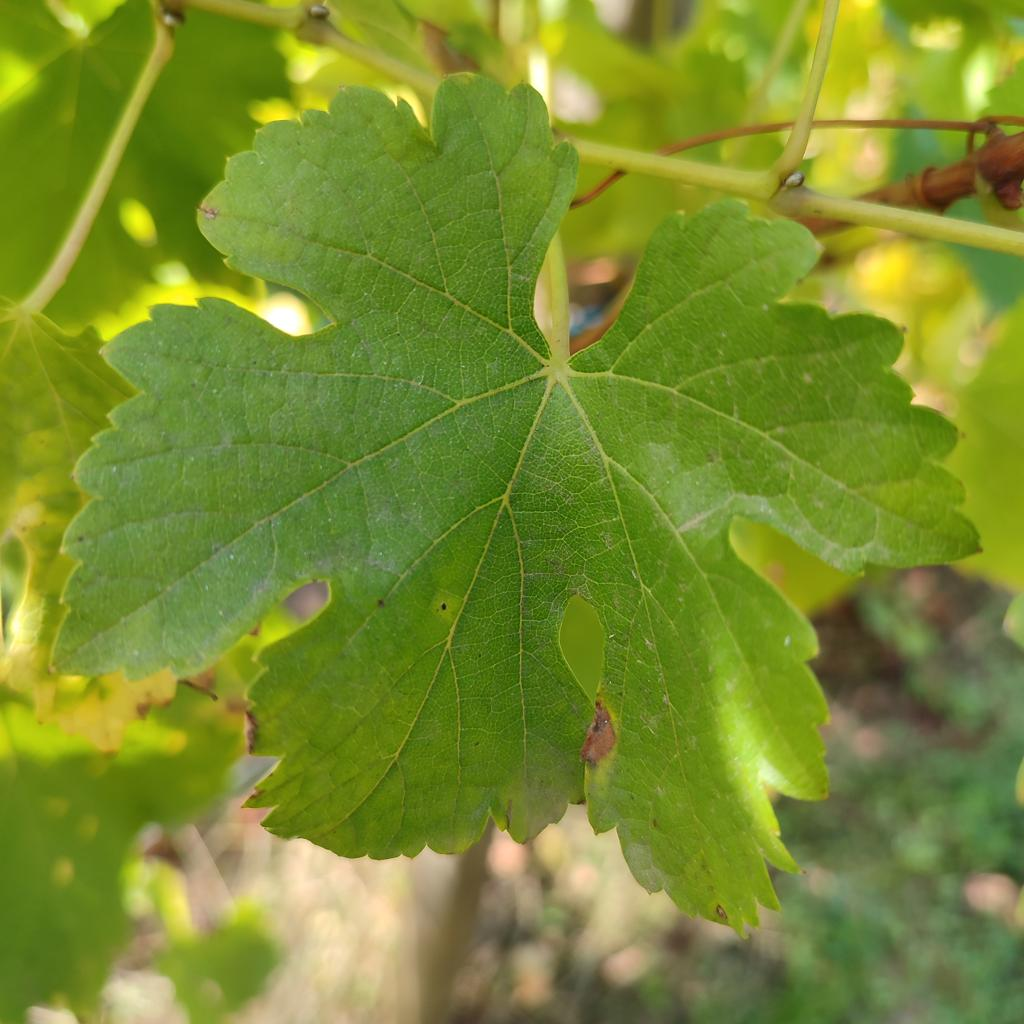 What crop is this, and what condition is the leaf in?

grapevine, powdery mildew
